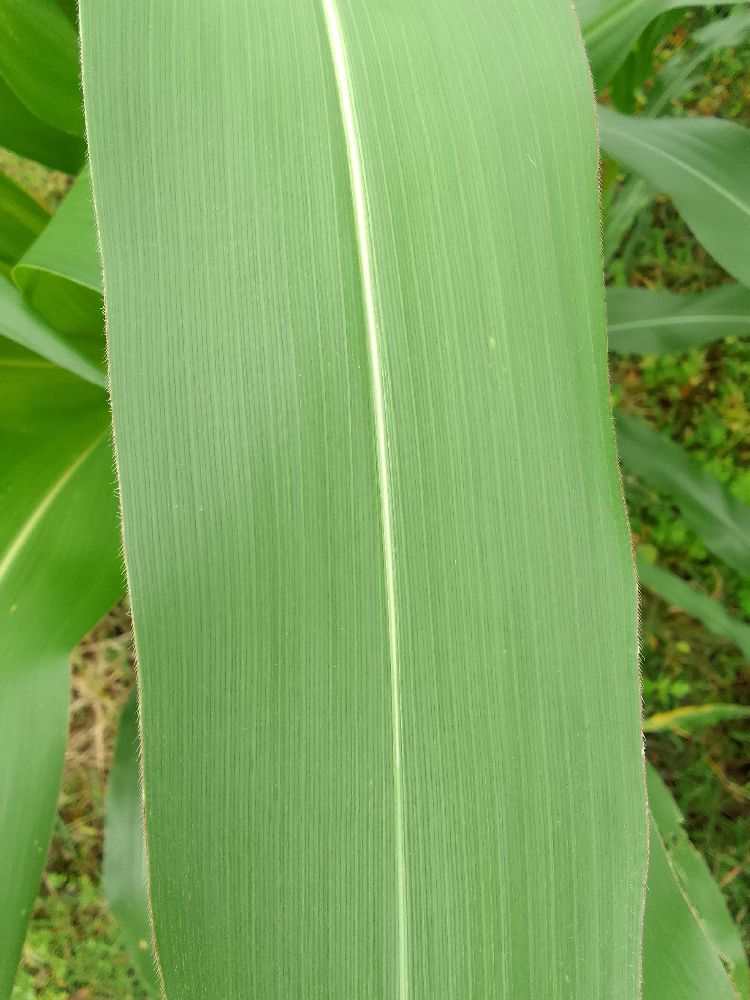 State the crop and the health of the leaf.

maize, healthy
